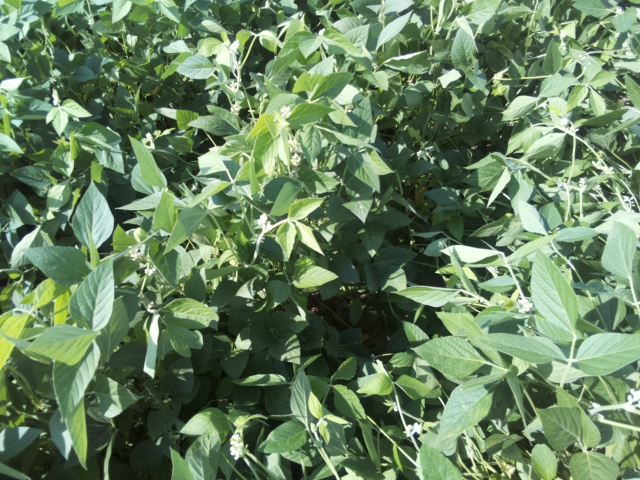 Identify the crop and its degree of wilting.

soybean, leaflets folding inward at secondary pulvinus with no turgor loss in leaflets or petioles
